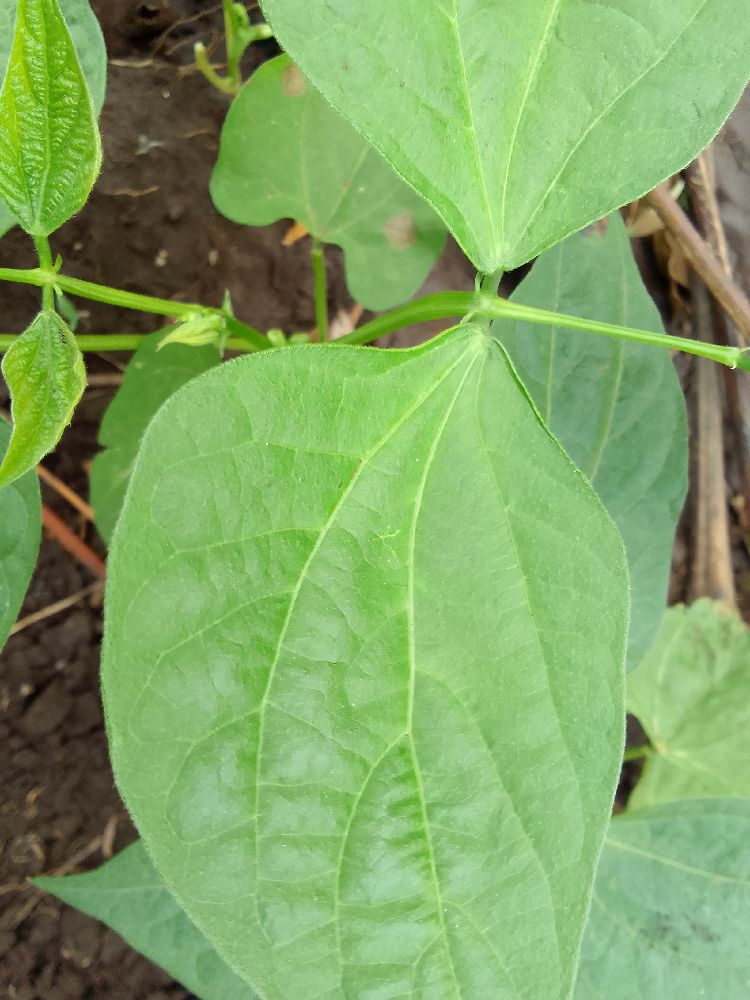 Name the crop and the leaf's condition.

common bean, healthy
